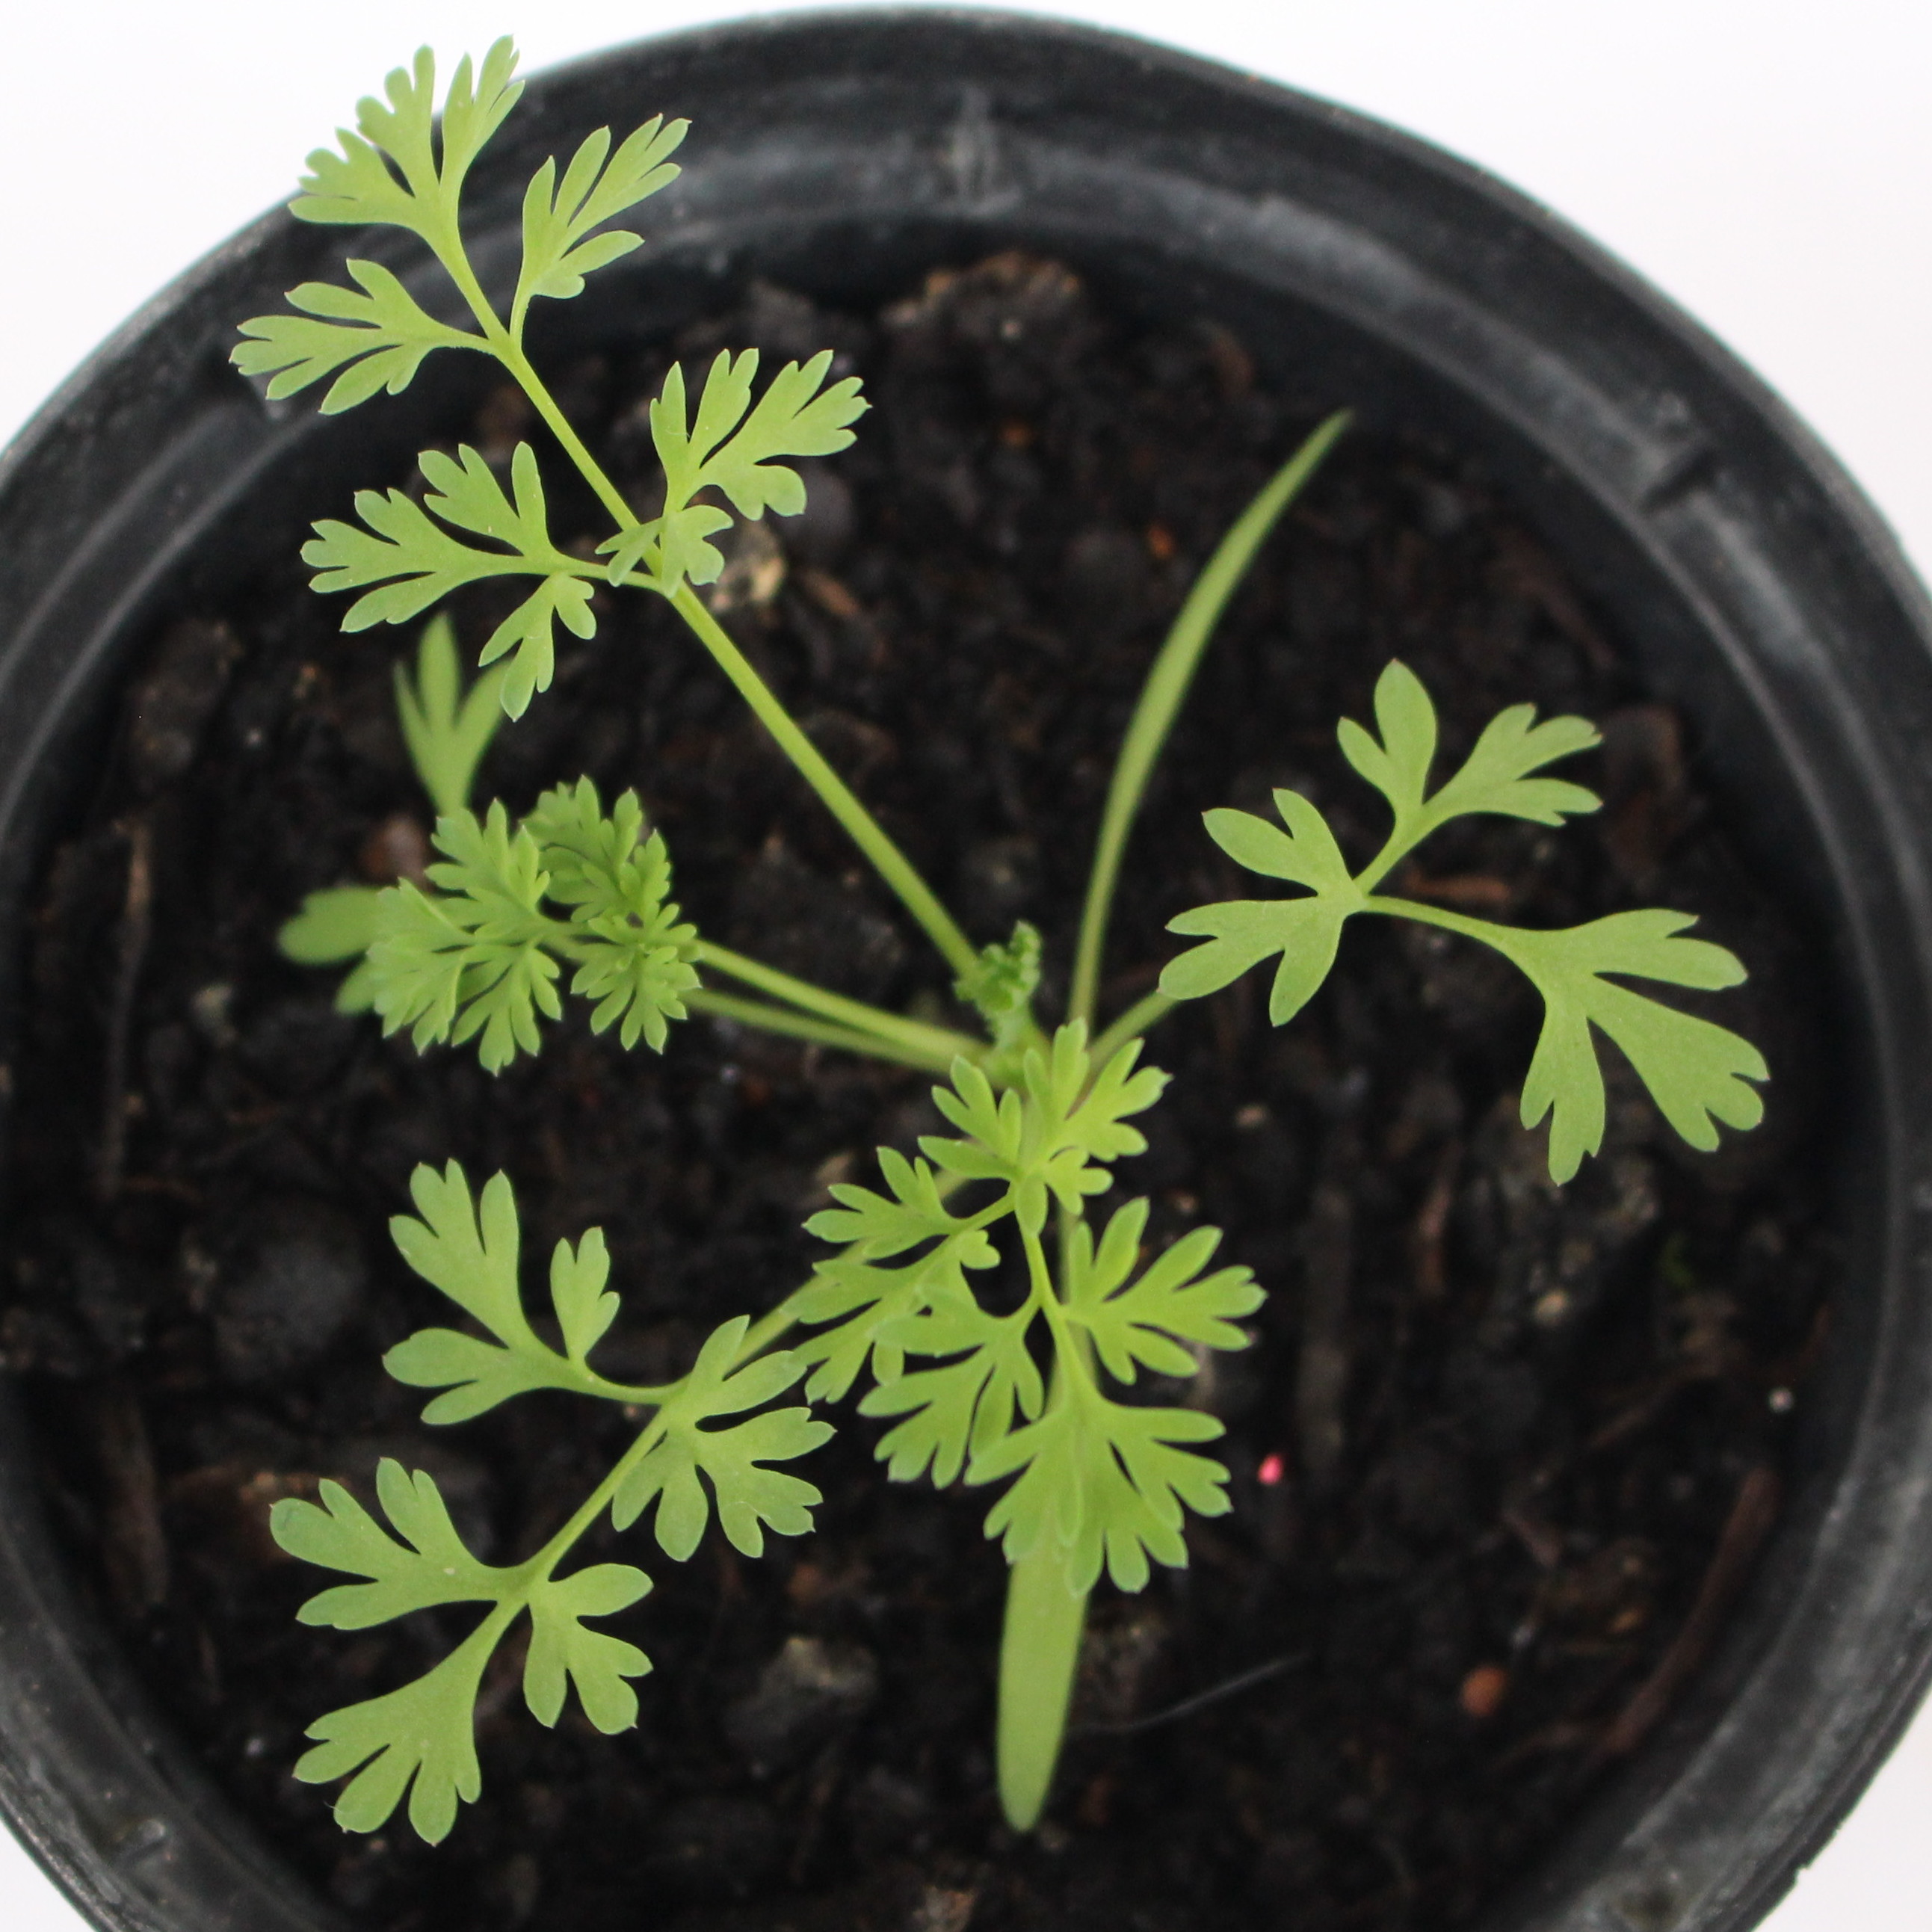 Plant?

Fumaria officinalis
